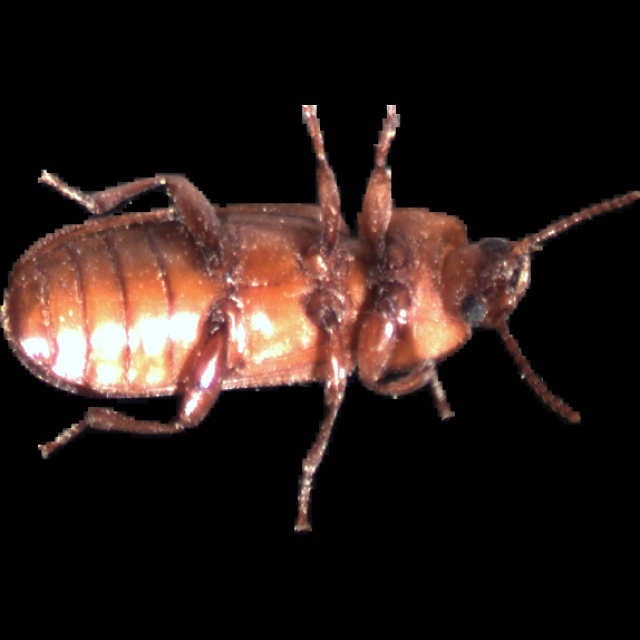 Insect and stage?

mealworm beetle
